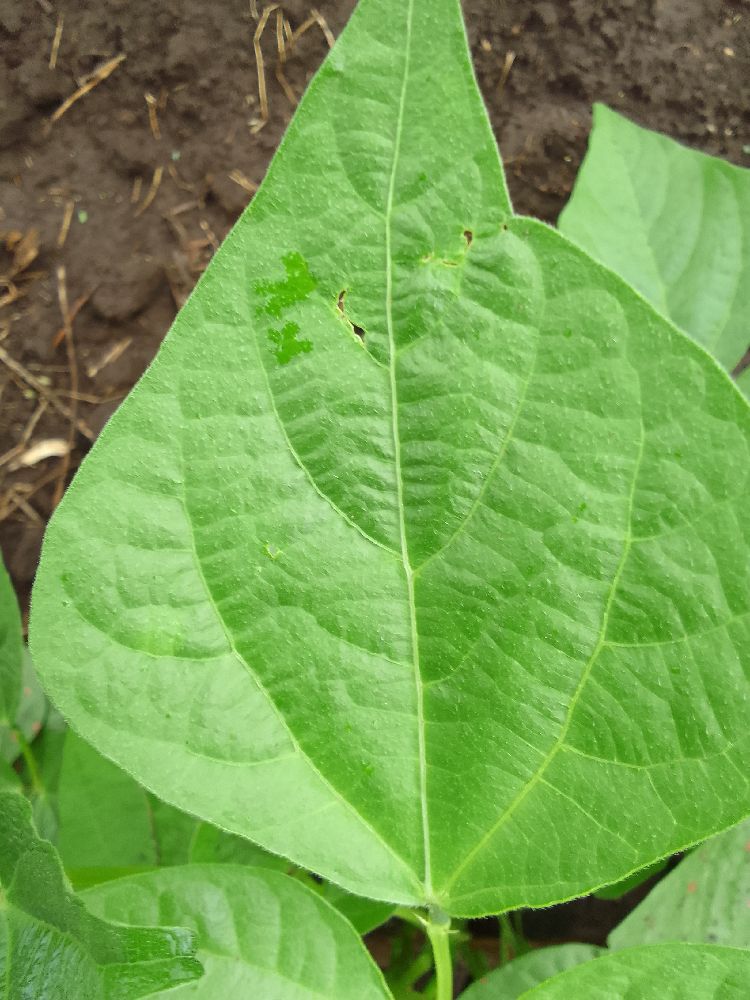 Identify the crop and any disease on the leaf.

common bean, healthy
